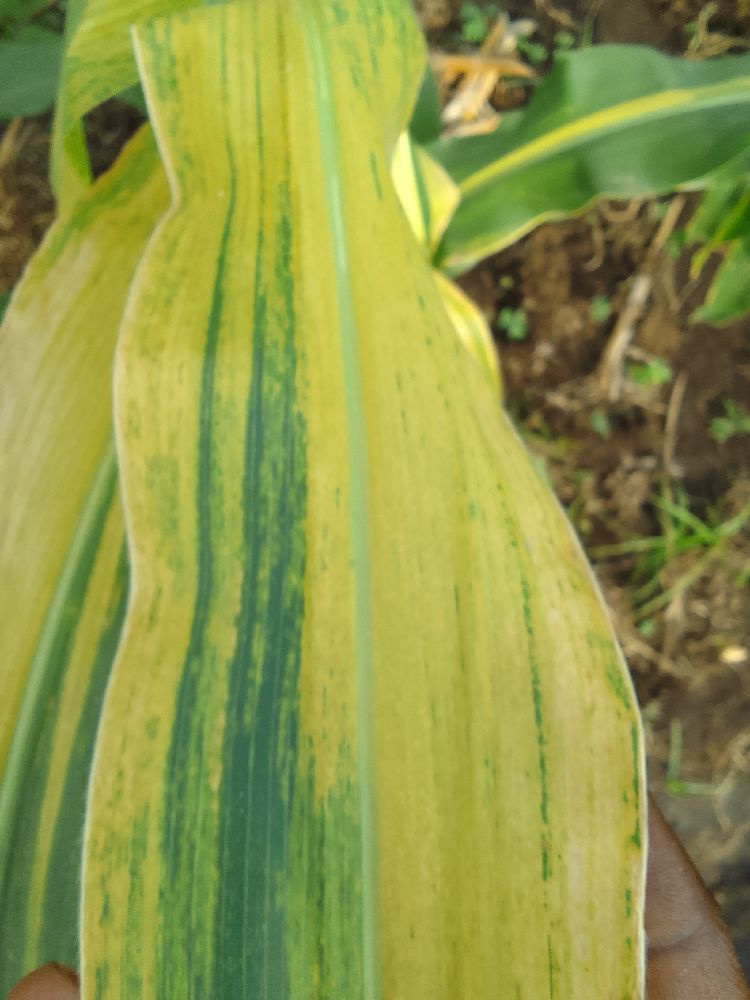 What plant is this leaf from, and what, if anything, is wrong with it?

maize, maize lethal necrosis
